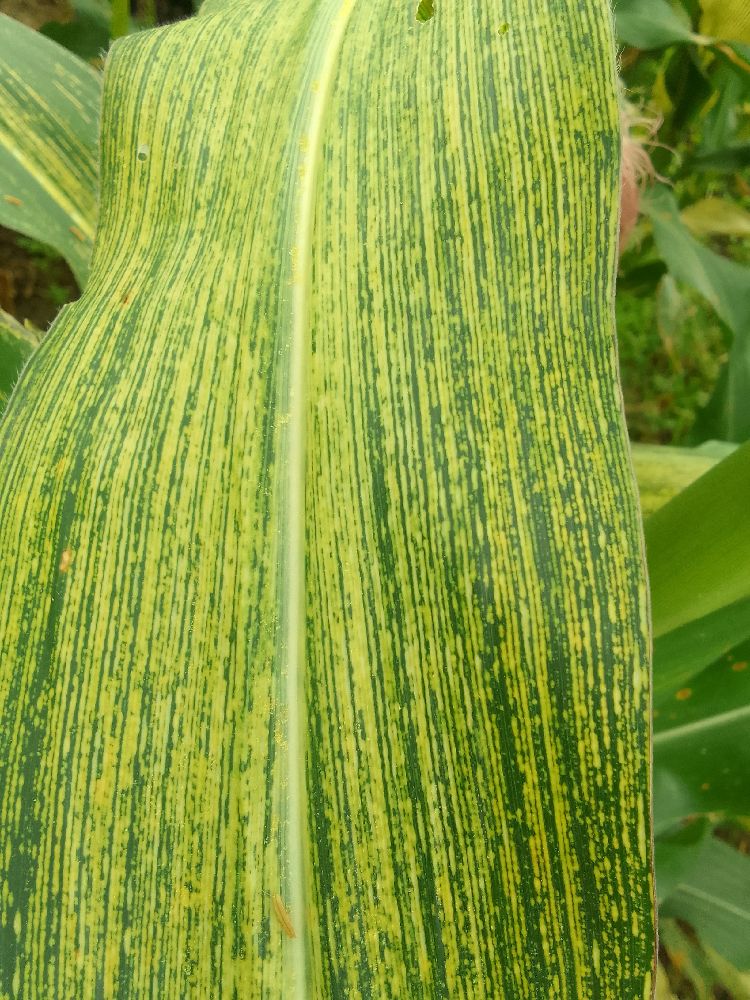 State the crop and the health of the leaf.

maize, maize streak virus
